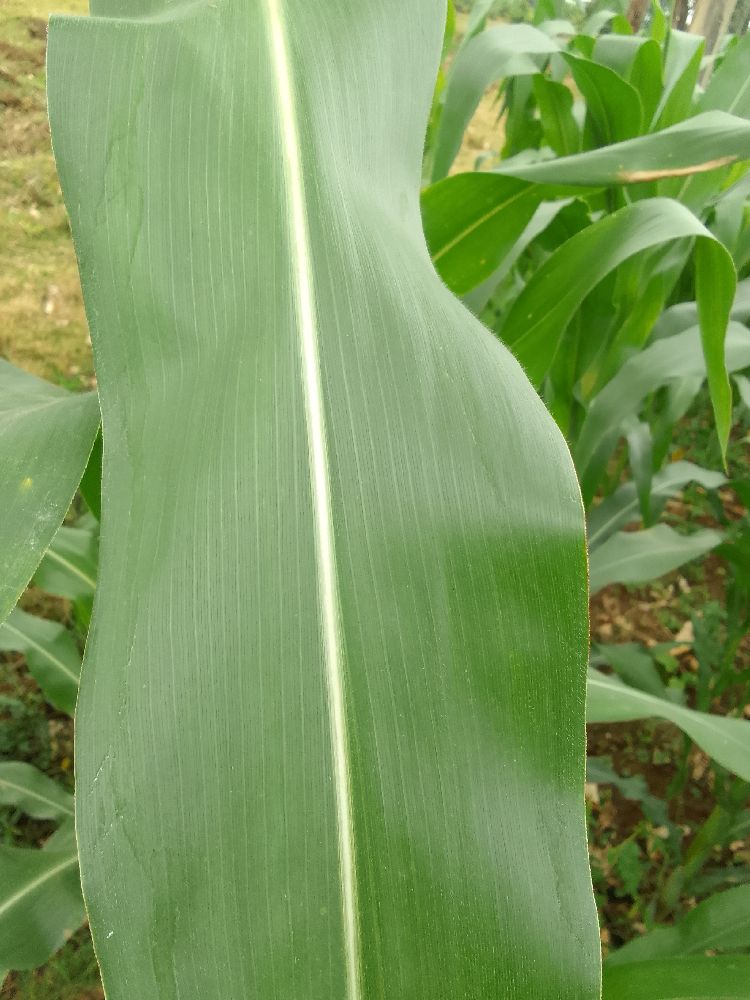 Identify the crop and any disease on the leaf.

maize, healthy
